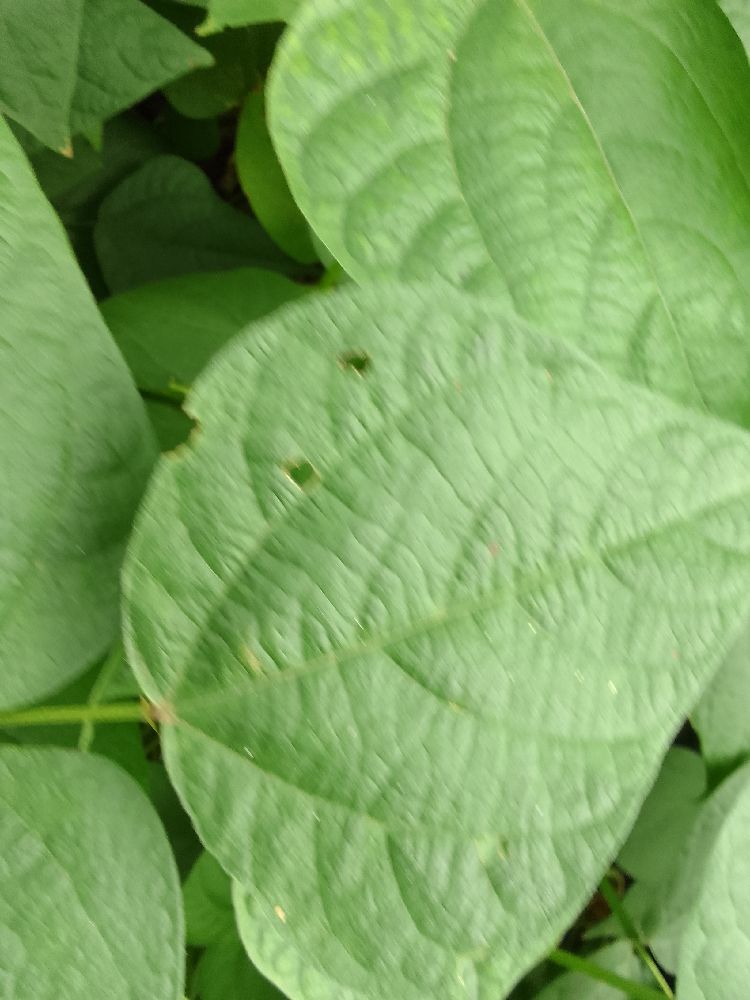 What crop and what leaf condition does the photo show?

common bean, healthy
